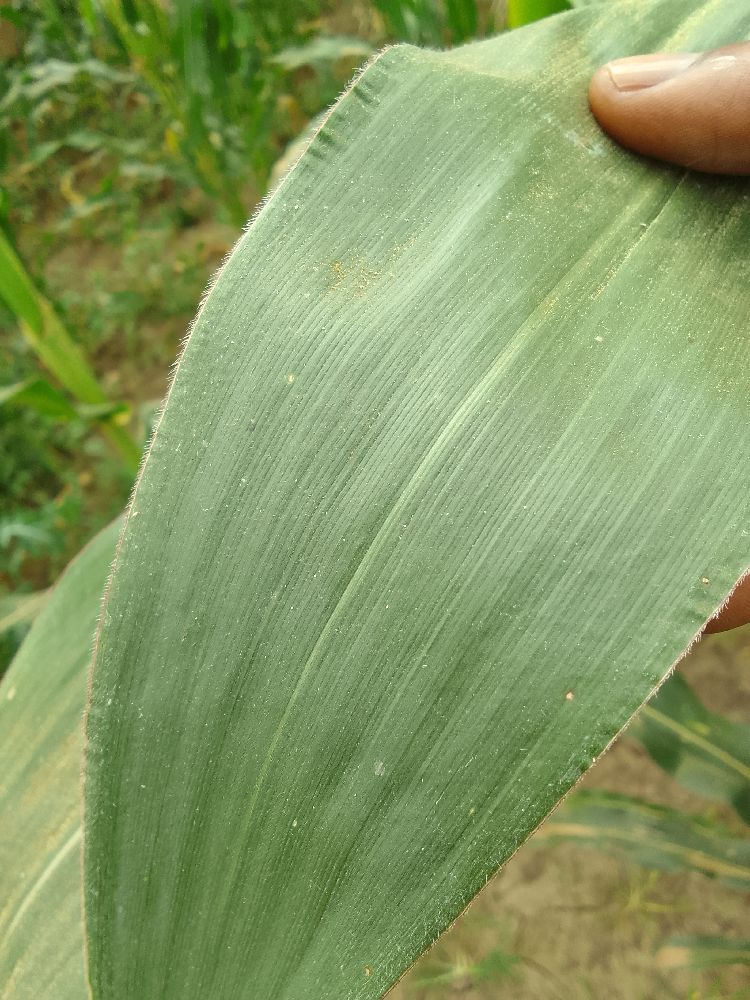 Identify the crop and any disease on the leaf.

maize, healthy
